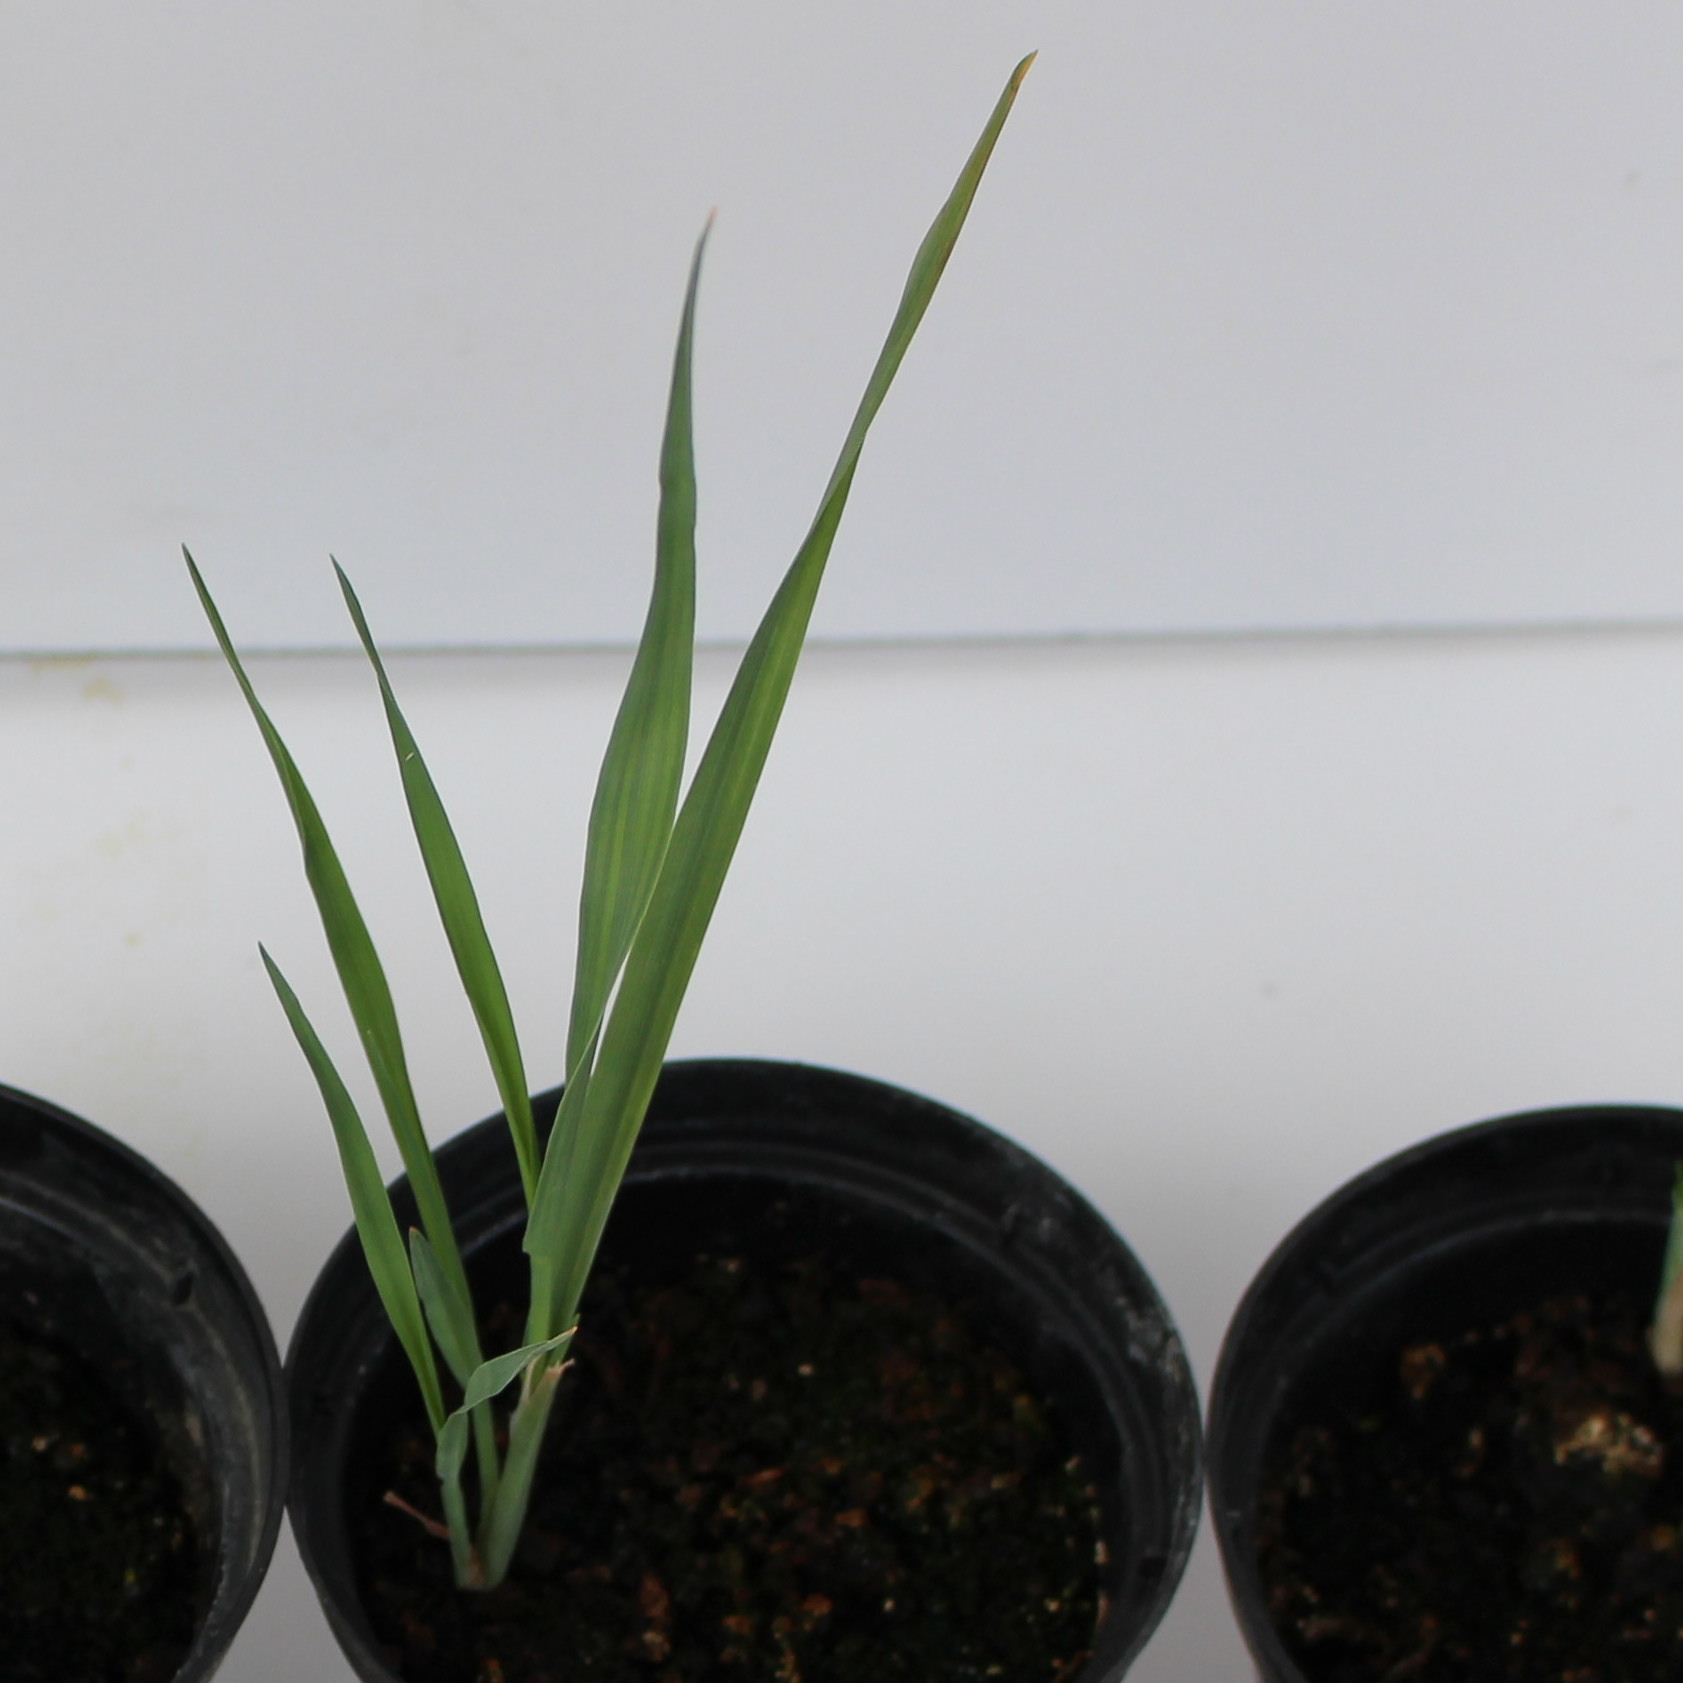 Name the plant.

Avena sterilis
